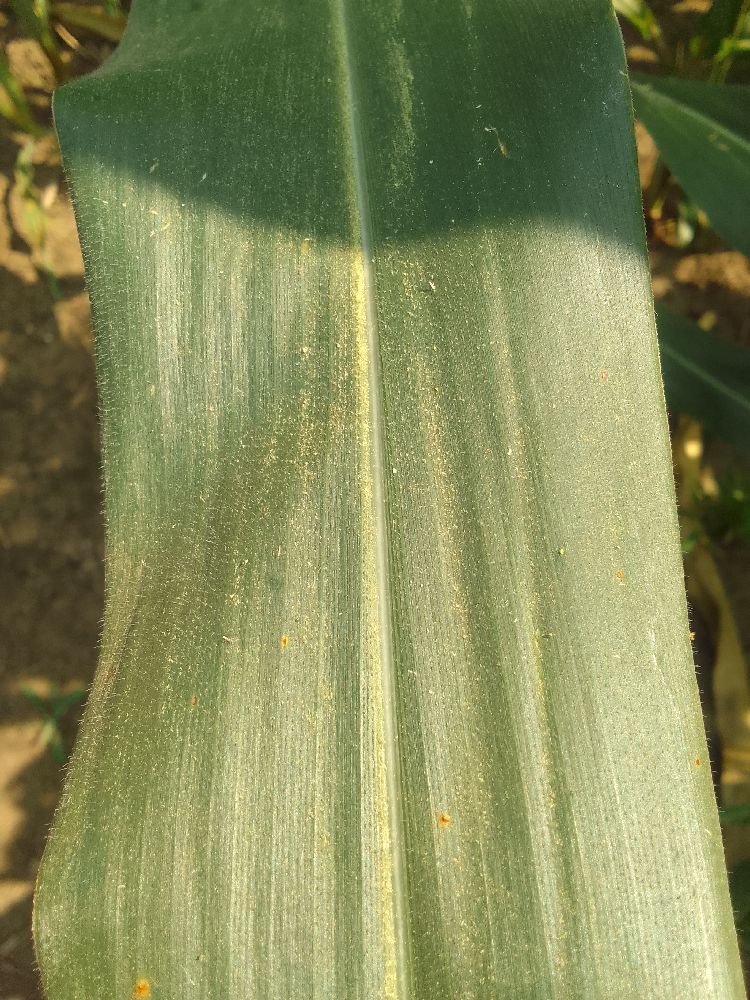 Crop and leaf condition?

maize, healthy
